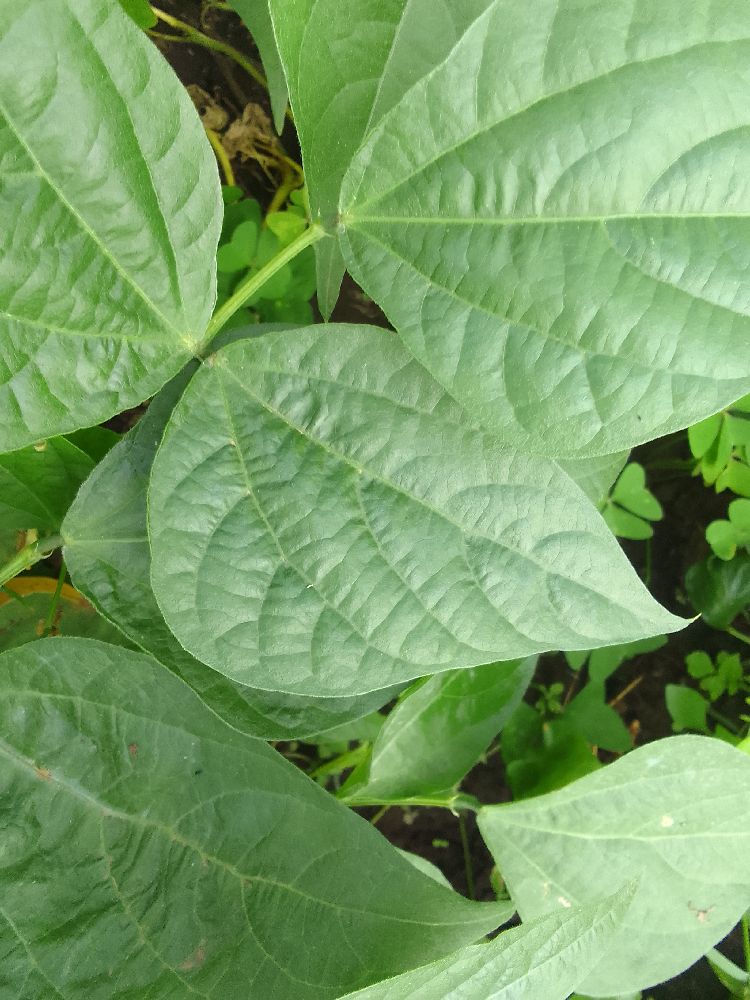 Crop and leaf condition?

common bean, healthy
